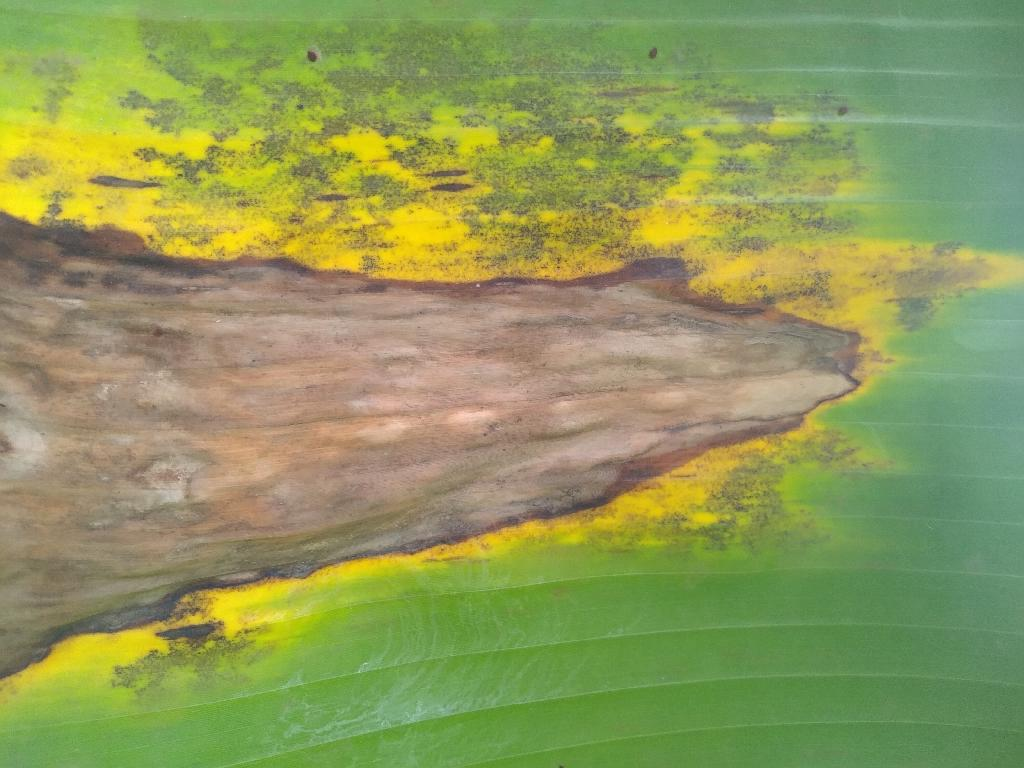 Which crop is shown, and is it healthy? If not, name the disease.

banana, black sigatoka
